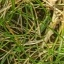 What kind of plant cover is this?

grass
